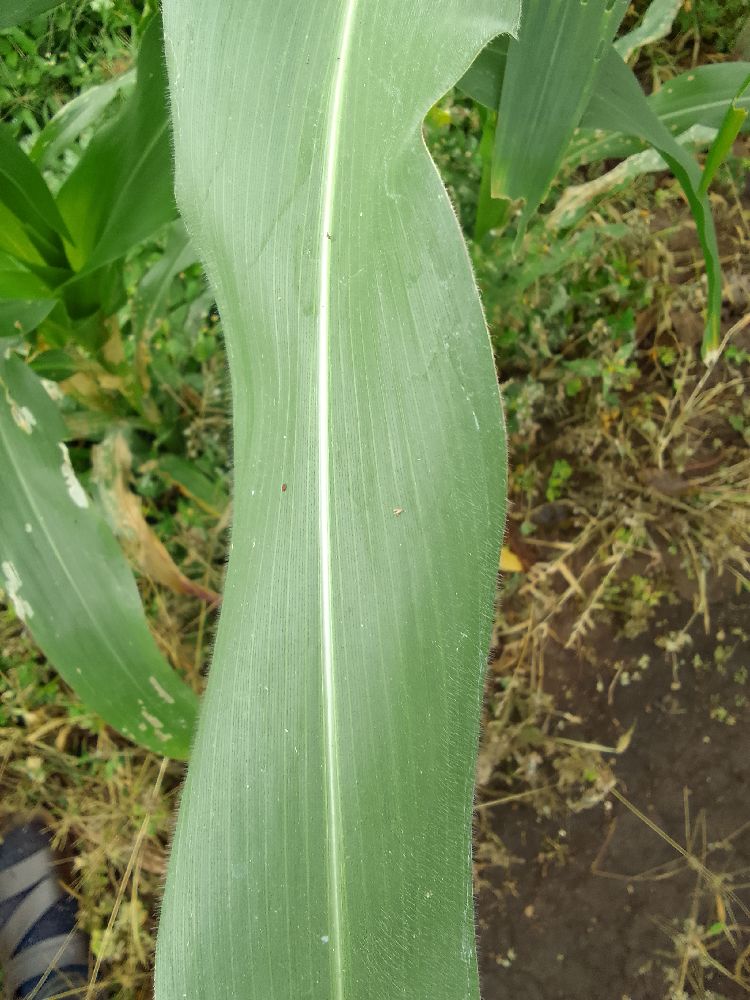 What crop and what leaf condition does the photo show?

maize, healthy
